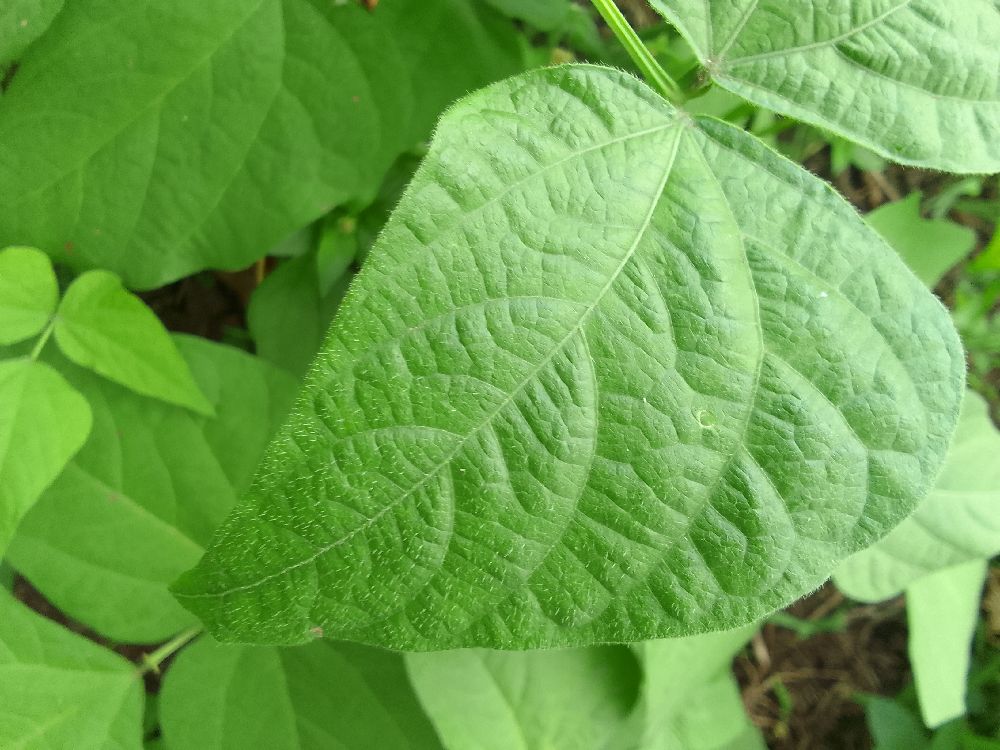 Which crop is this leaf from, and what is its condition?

common bean, healthy
